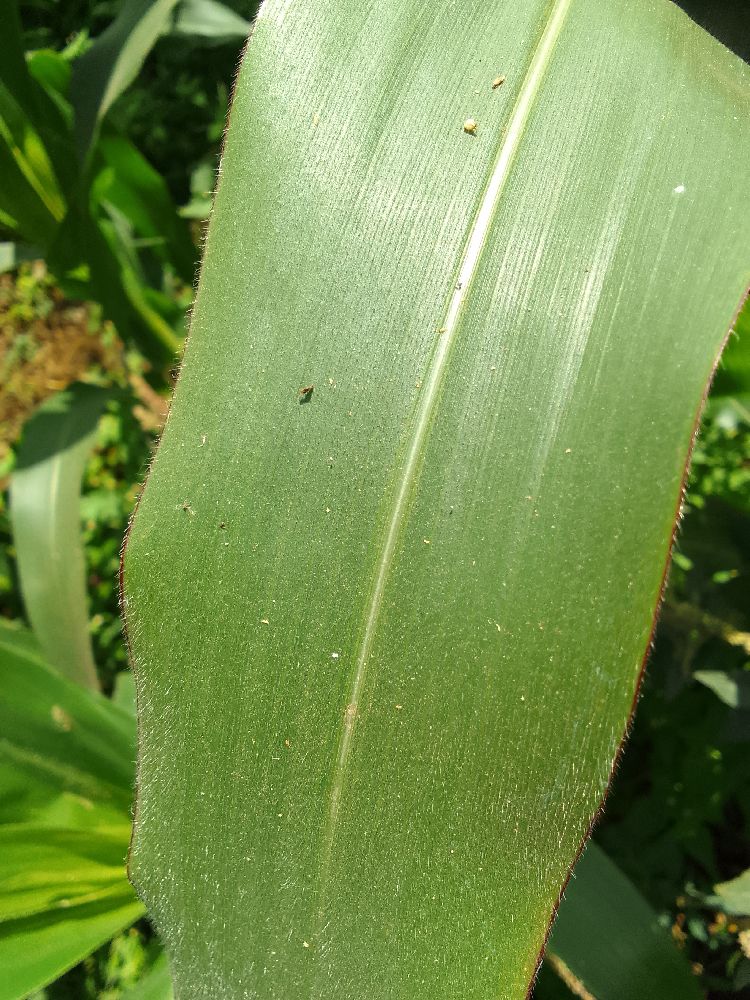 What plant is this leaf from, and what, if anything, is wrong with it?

maize, healthy
